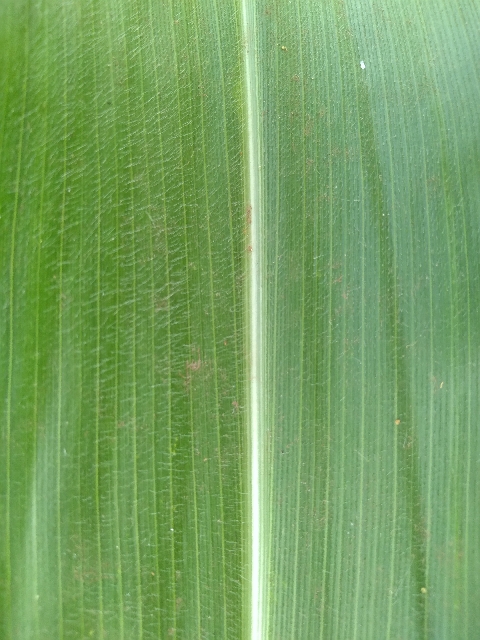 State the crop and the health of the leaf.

maize, healthy
